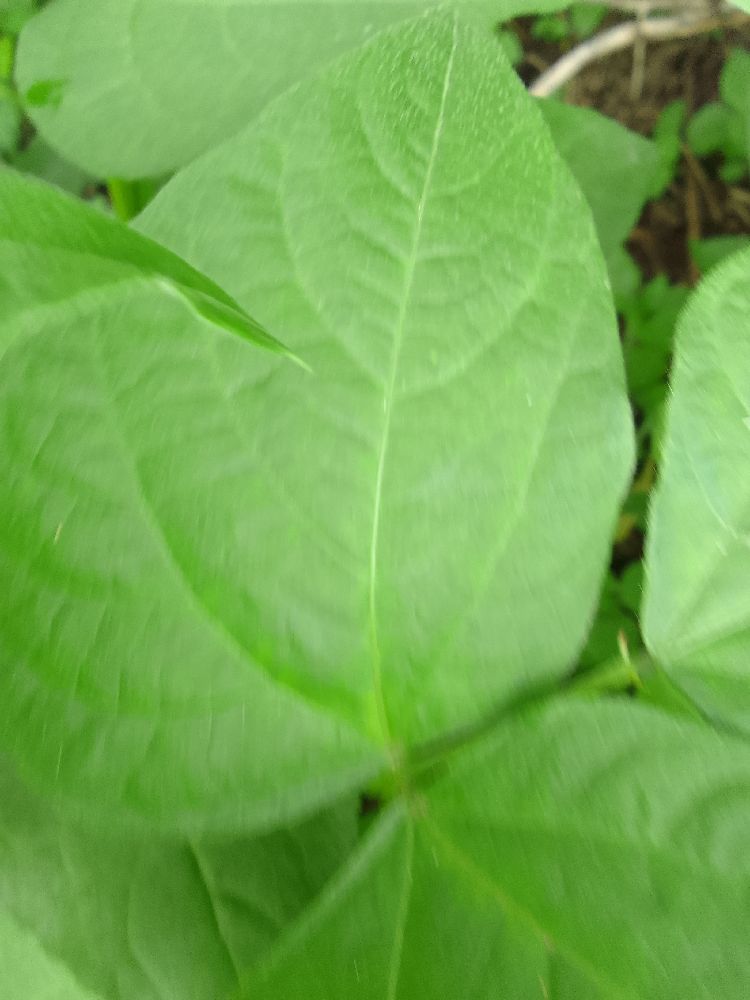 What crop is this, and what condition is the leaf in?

common bean, healthy
